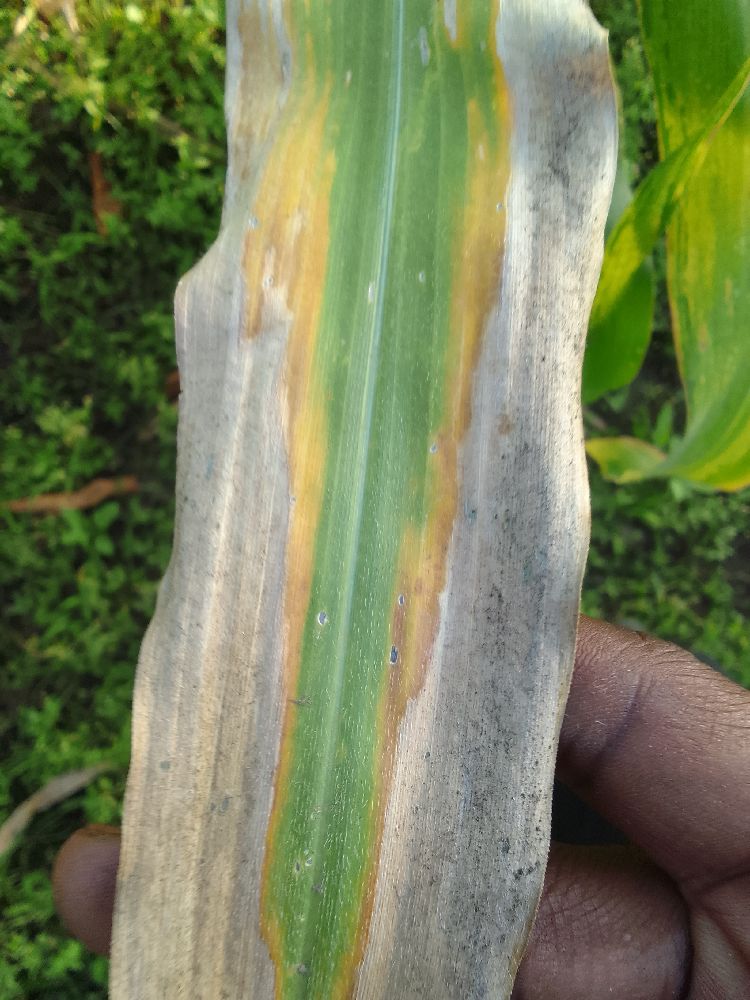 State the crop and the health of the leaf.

maize, maize lethal necrosis
